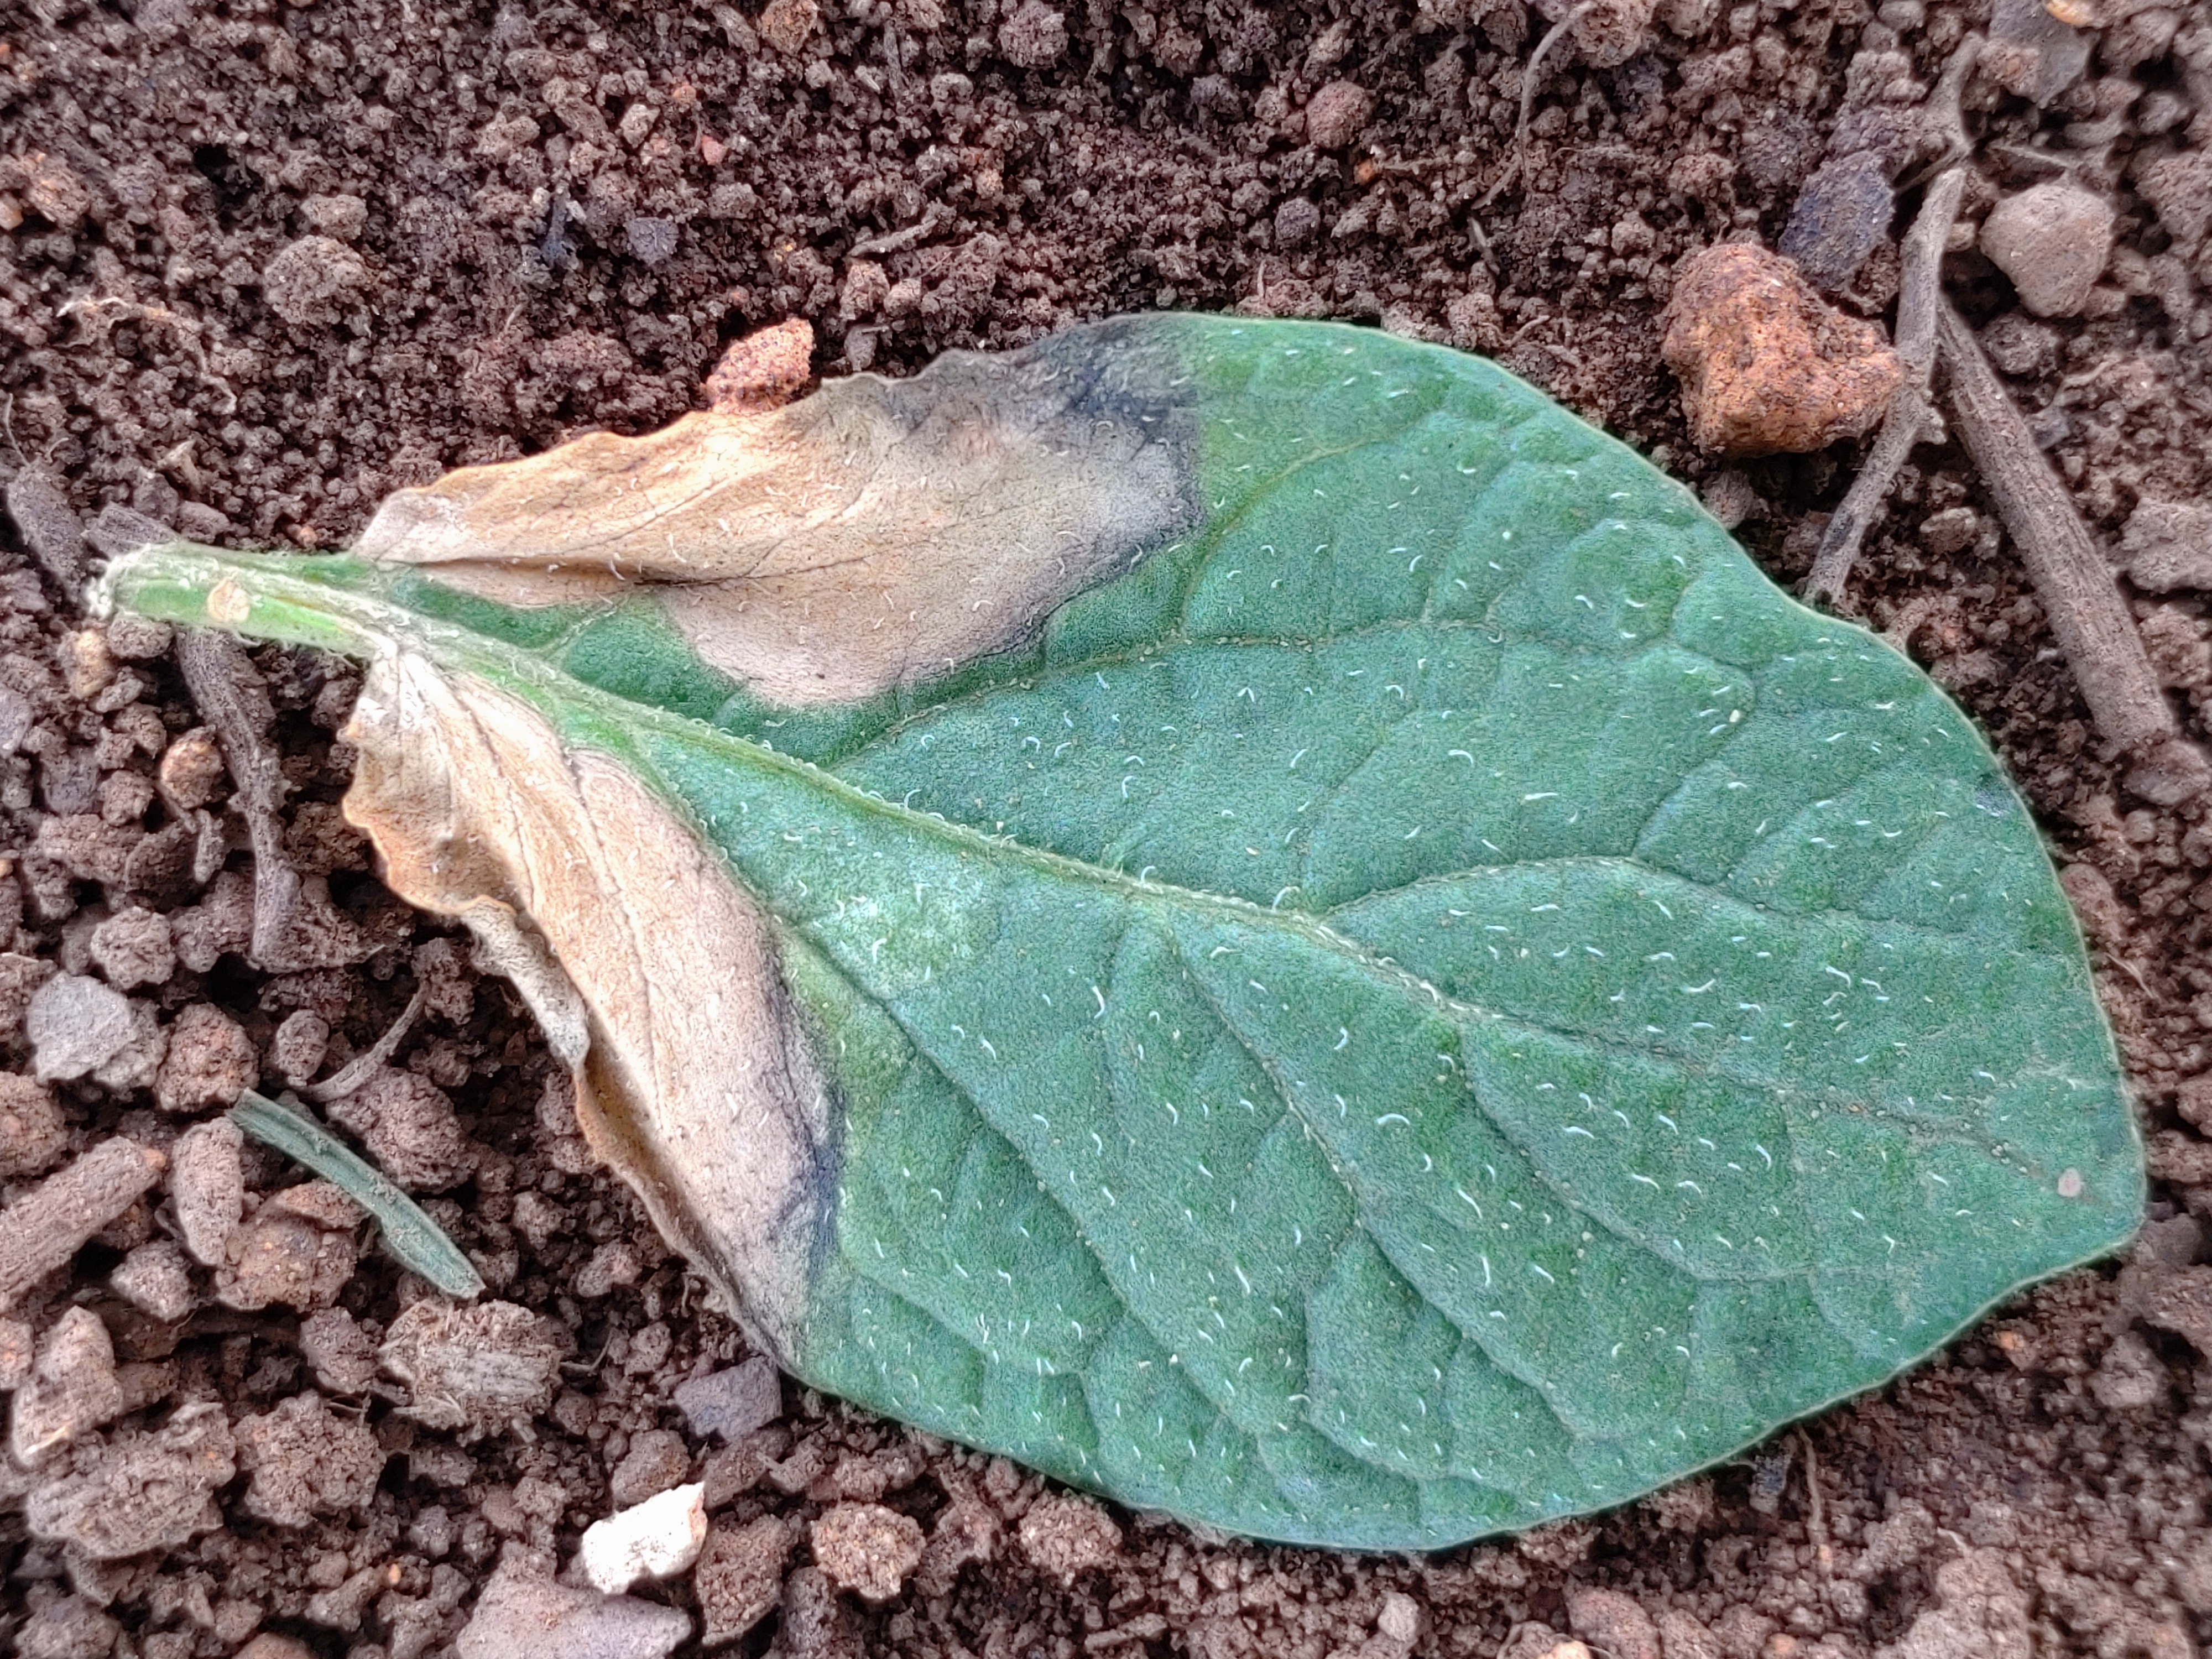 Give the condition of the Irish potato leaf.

early blight
